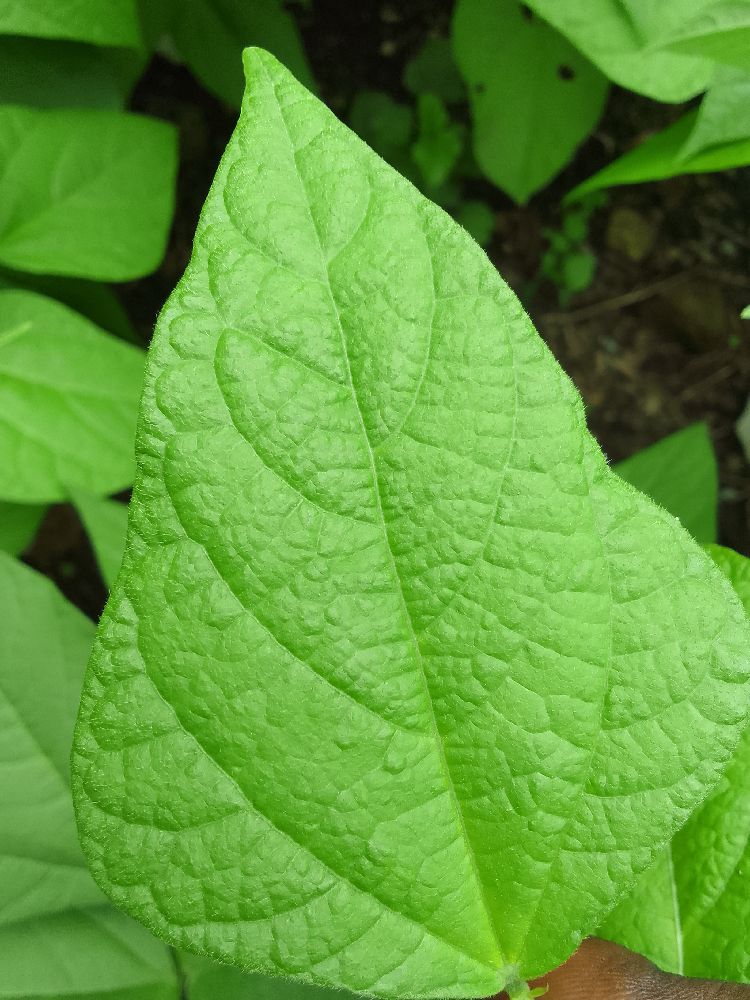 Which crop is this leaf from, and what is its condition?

common bean, healthy
